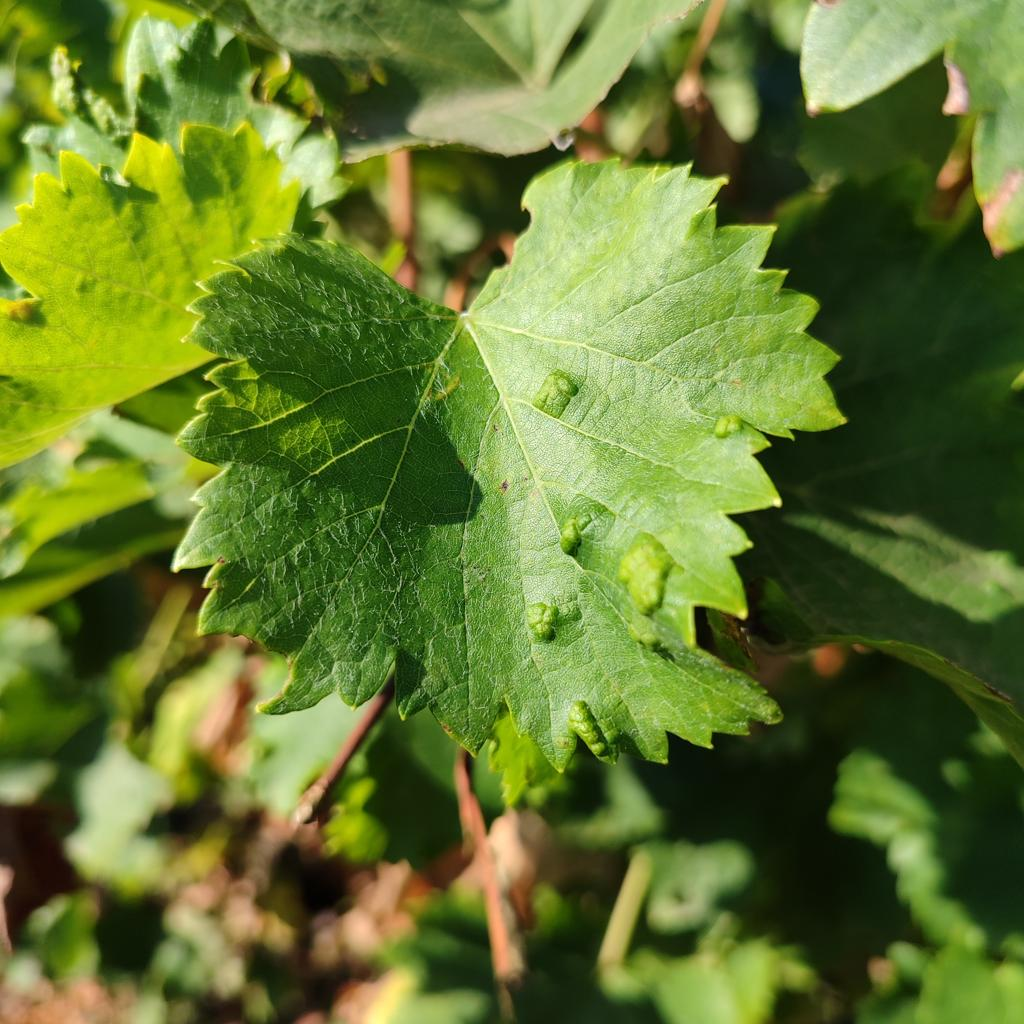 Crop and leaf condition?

grapevine, erineum mite
